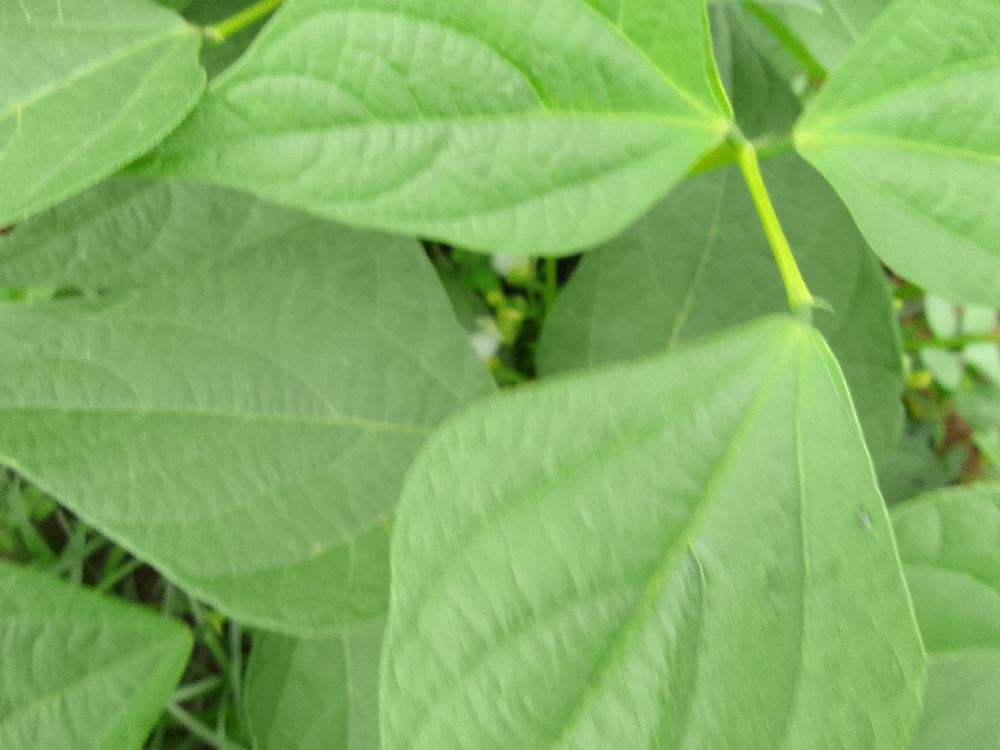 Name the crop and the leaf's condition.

common bean, healthy
